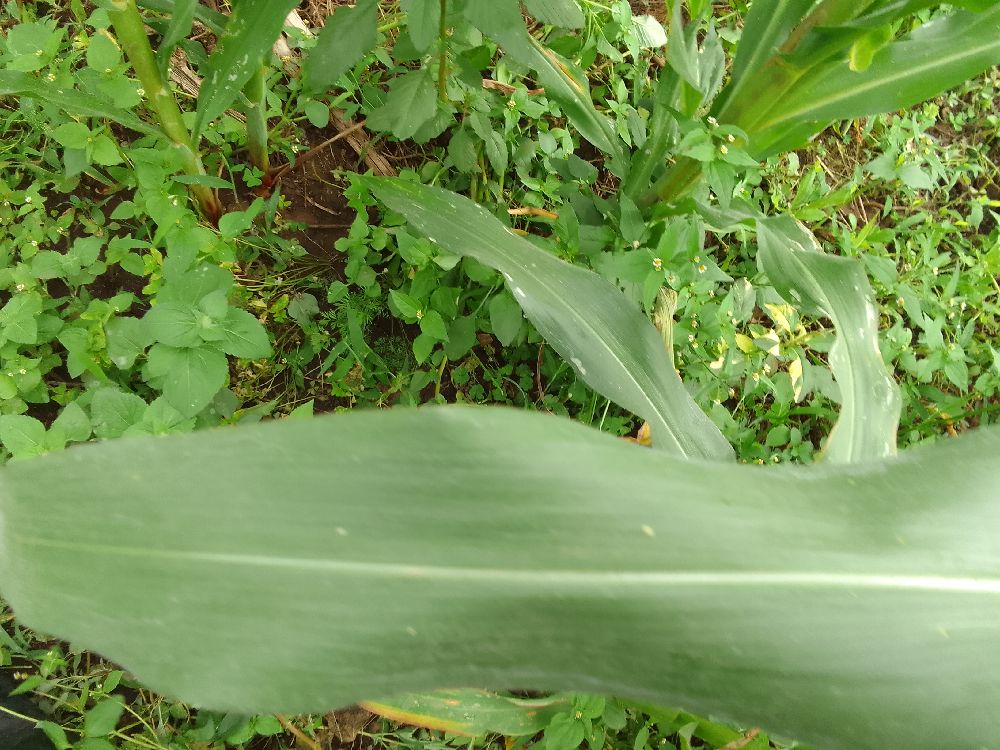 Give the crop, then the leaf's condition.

maize, healthy
